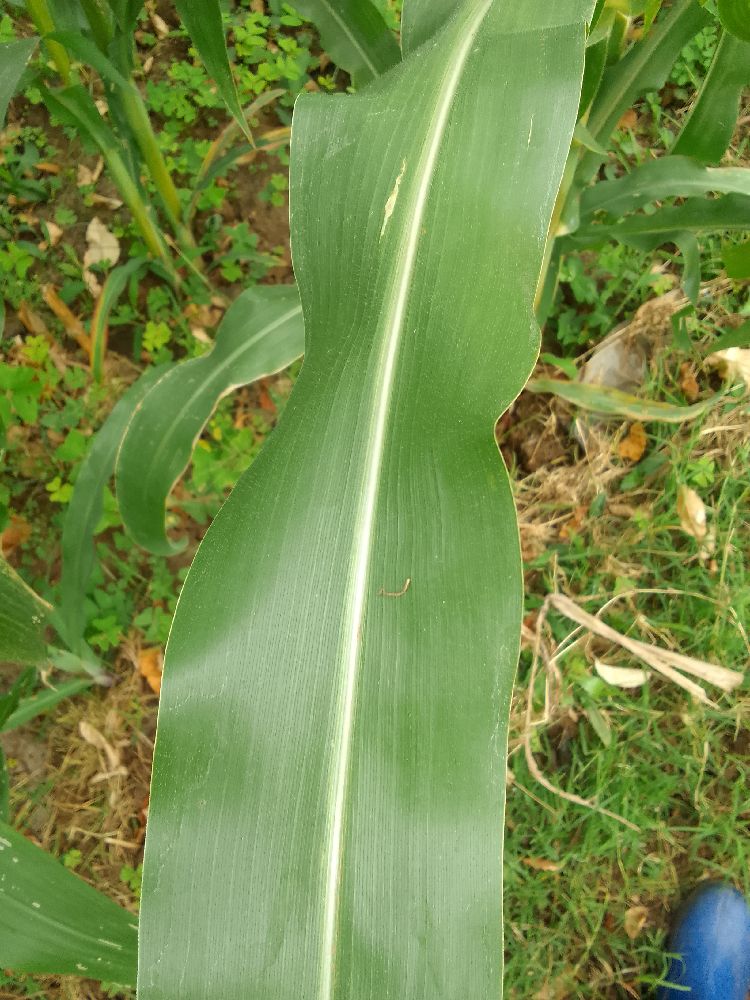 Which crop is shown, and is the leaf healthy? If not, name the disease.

maize, healthy
